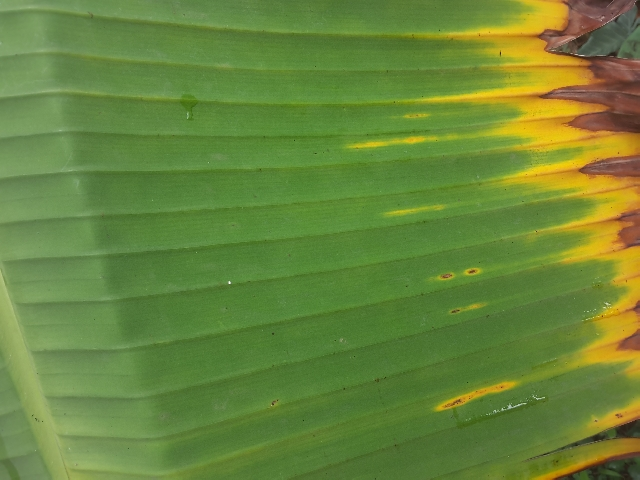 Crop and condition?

banana, fusarium wilt race 1
